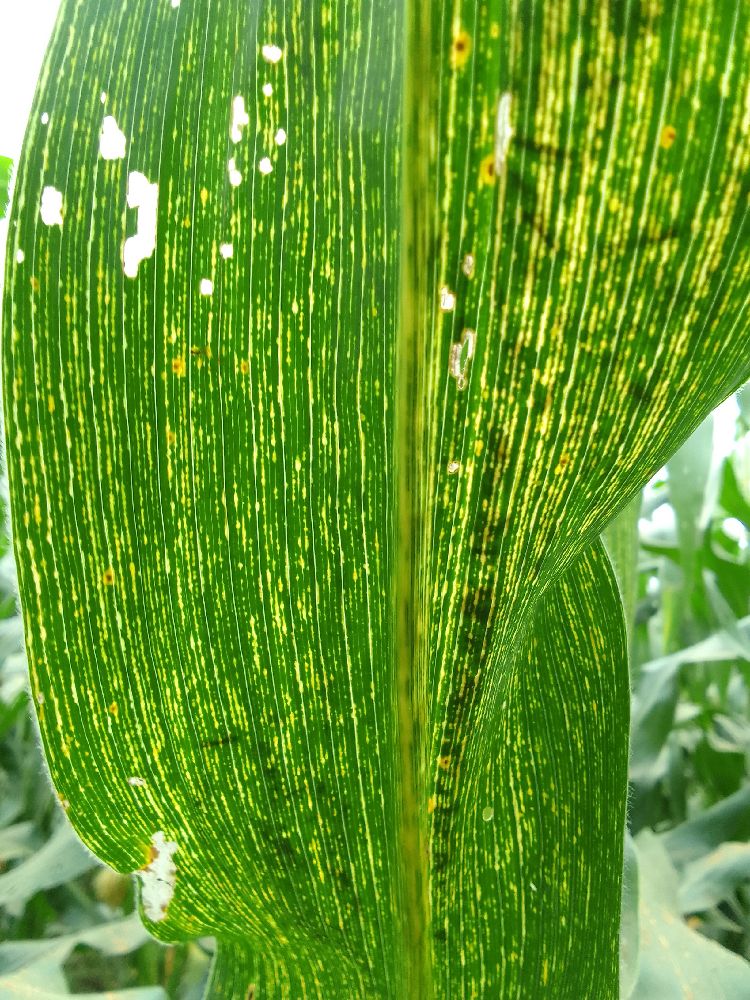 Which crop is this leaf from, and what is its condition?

maize, maize streak virus
